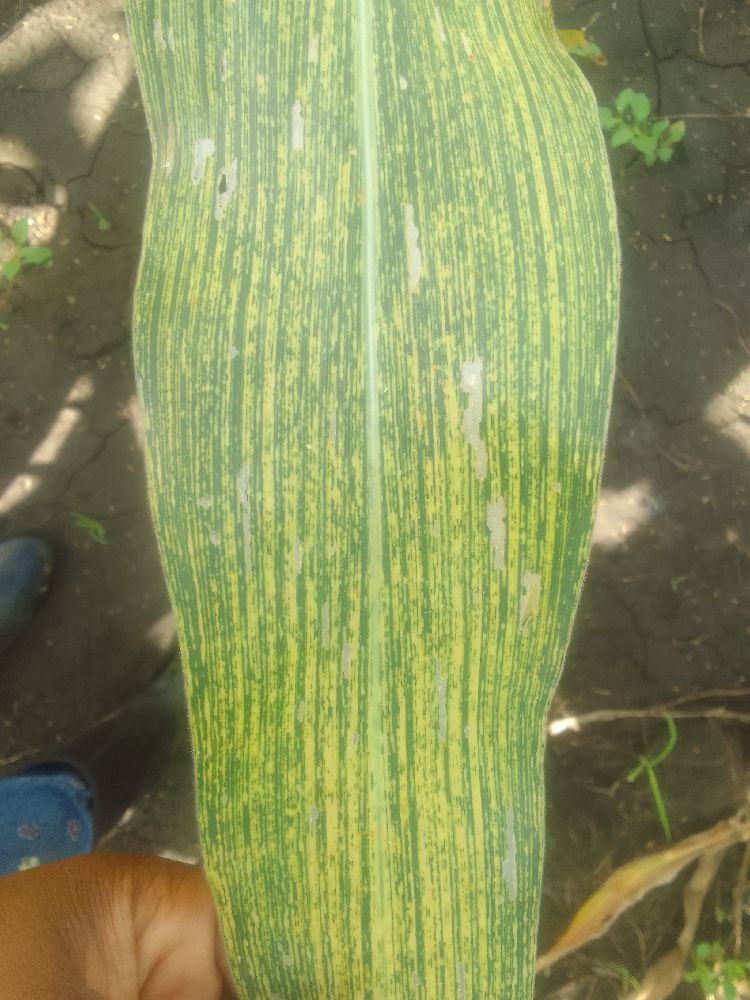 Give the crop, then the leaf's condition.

maize, maize streak virus
